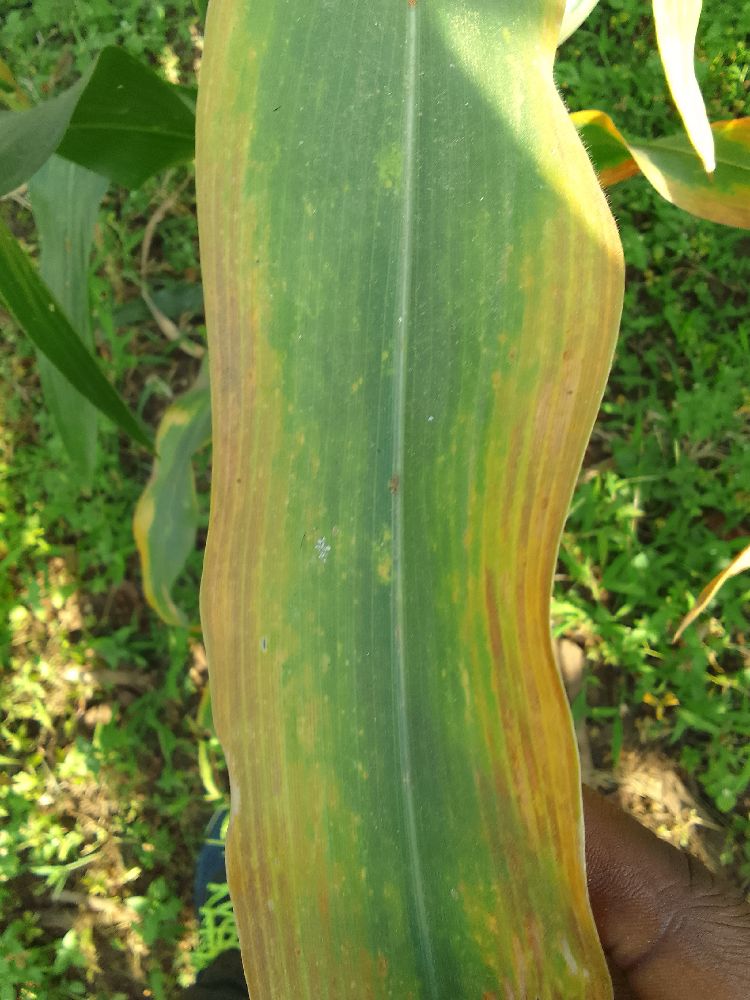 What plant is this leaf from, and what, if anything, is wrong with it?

maize, maize lethal necrosis
